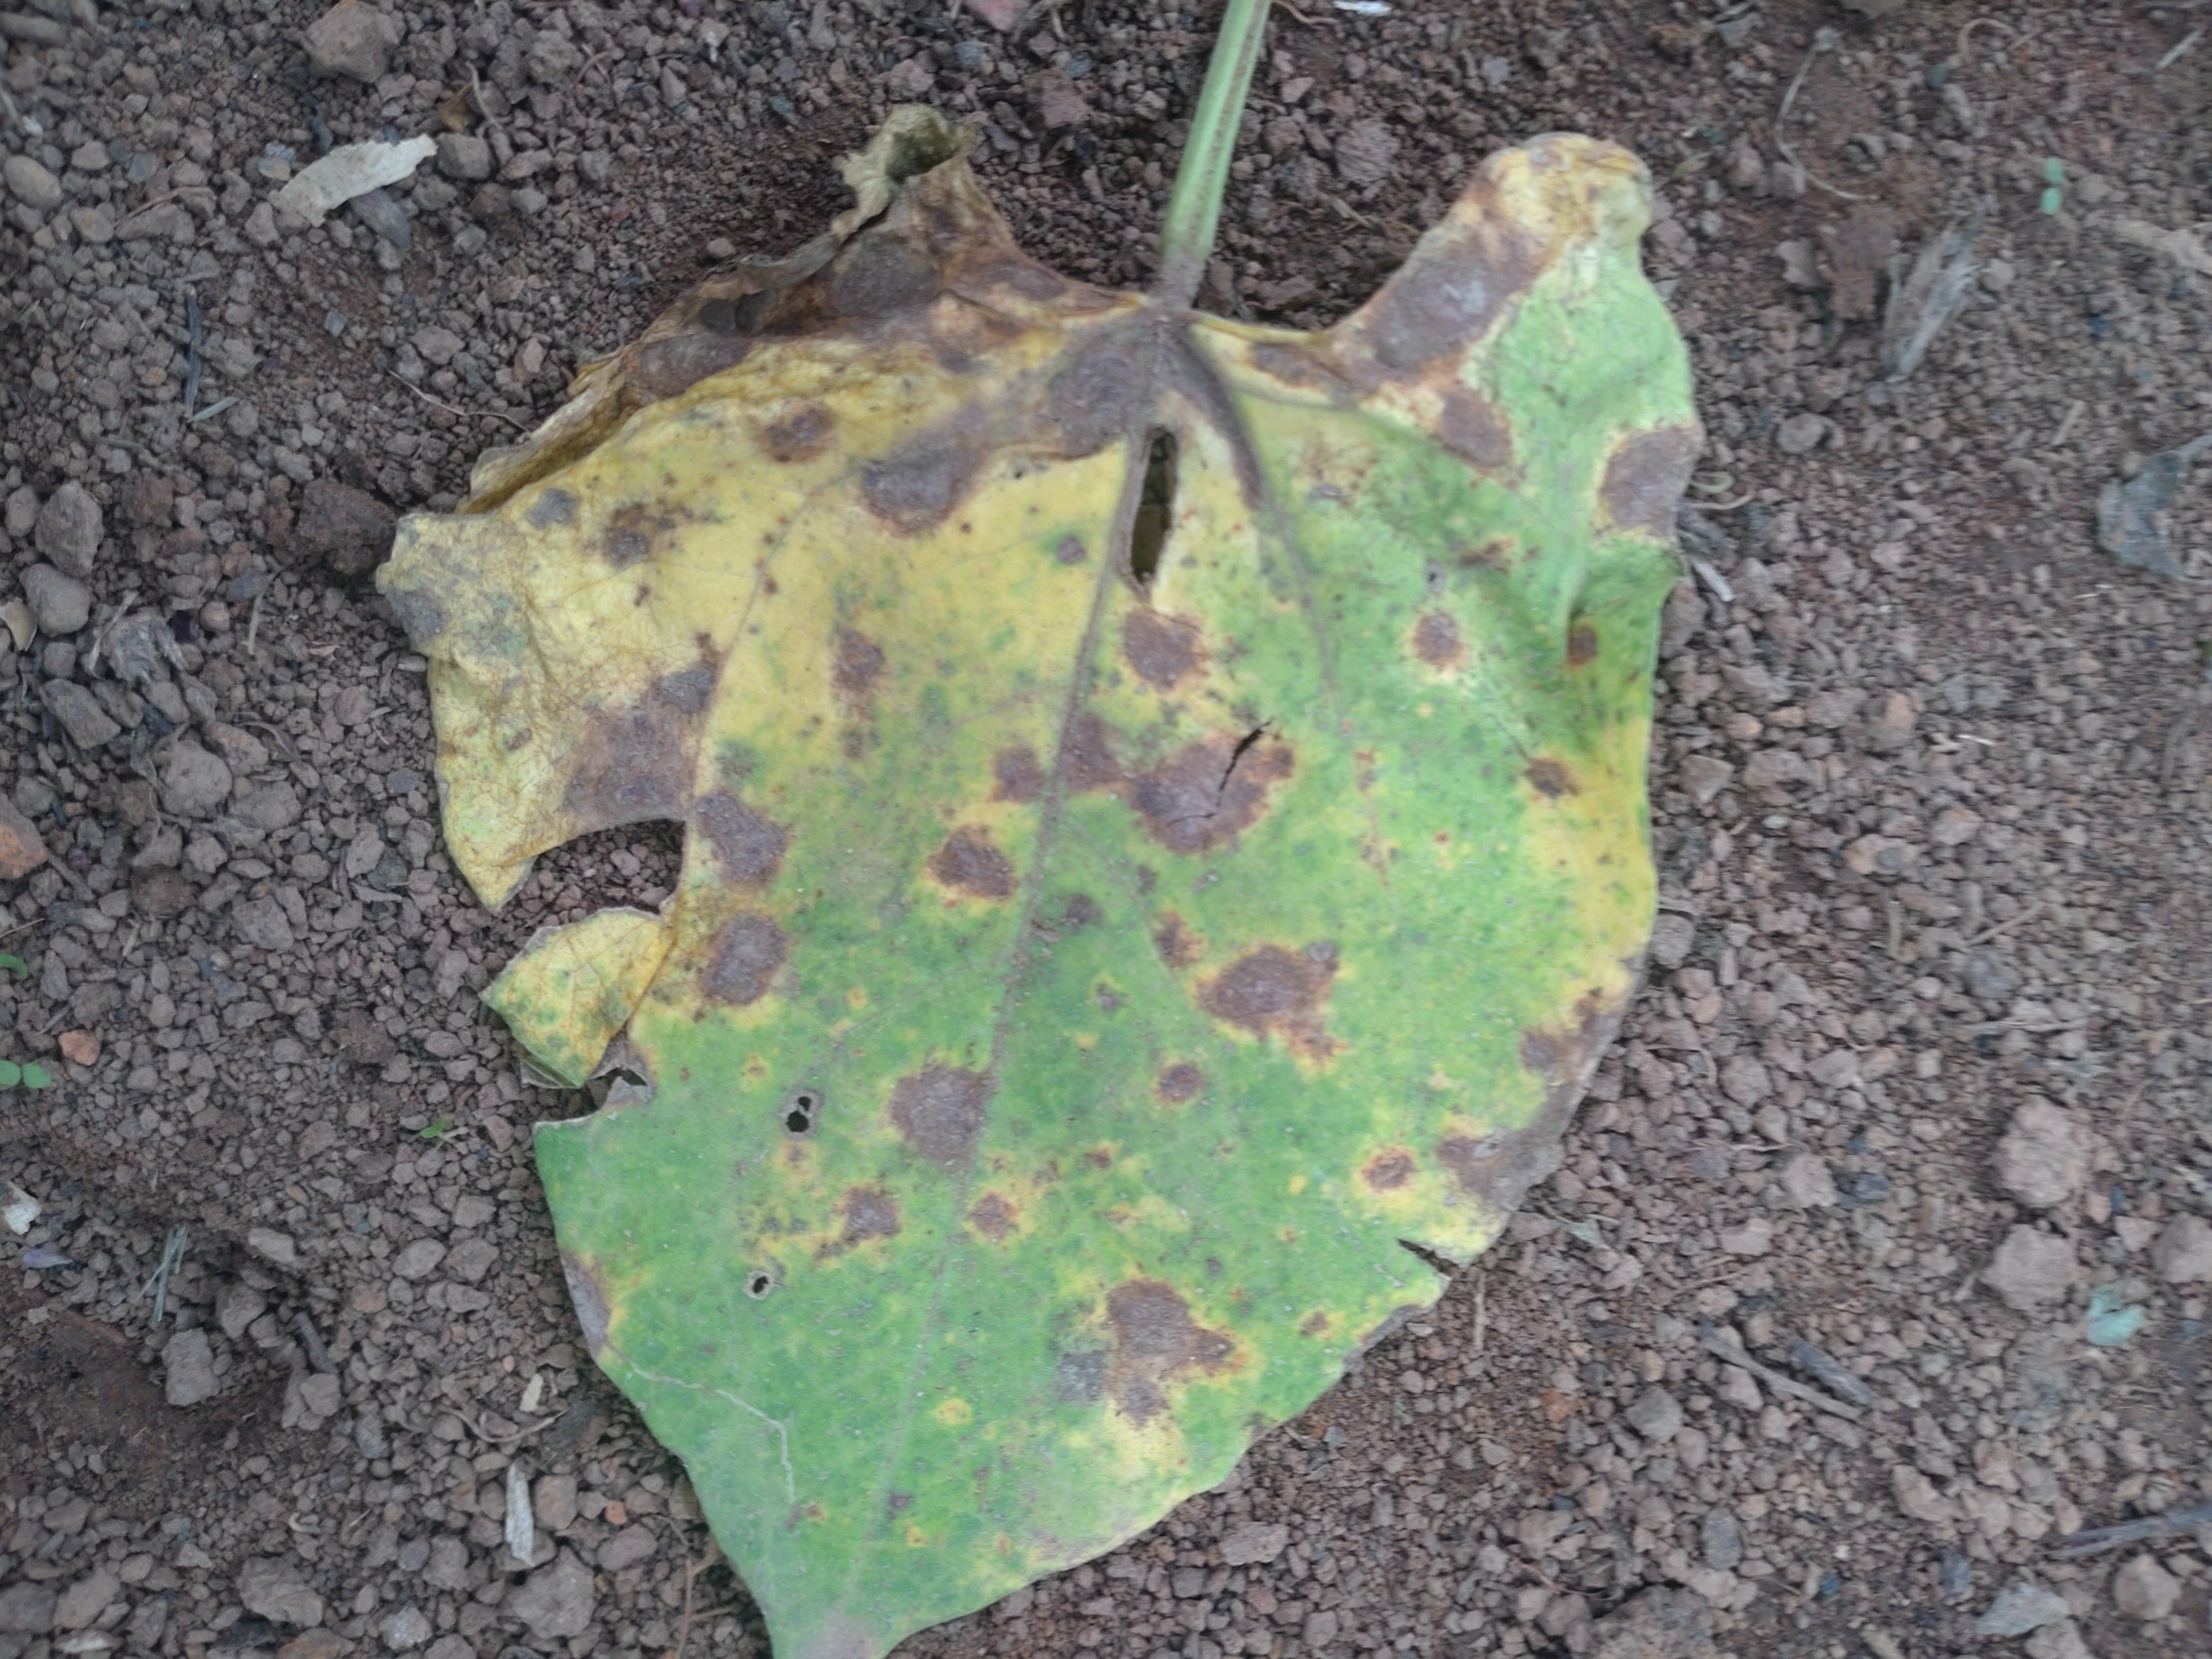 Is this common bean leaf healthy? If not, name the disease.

anthracnose
